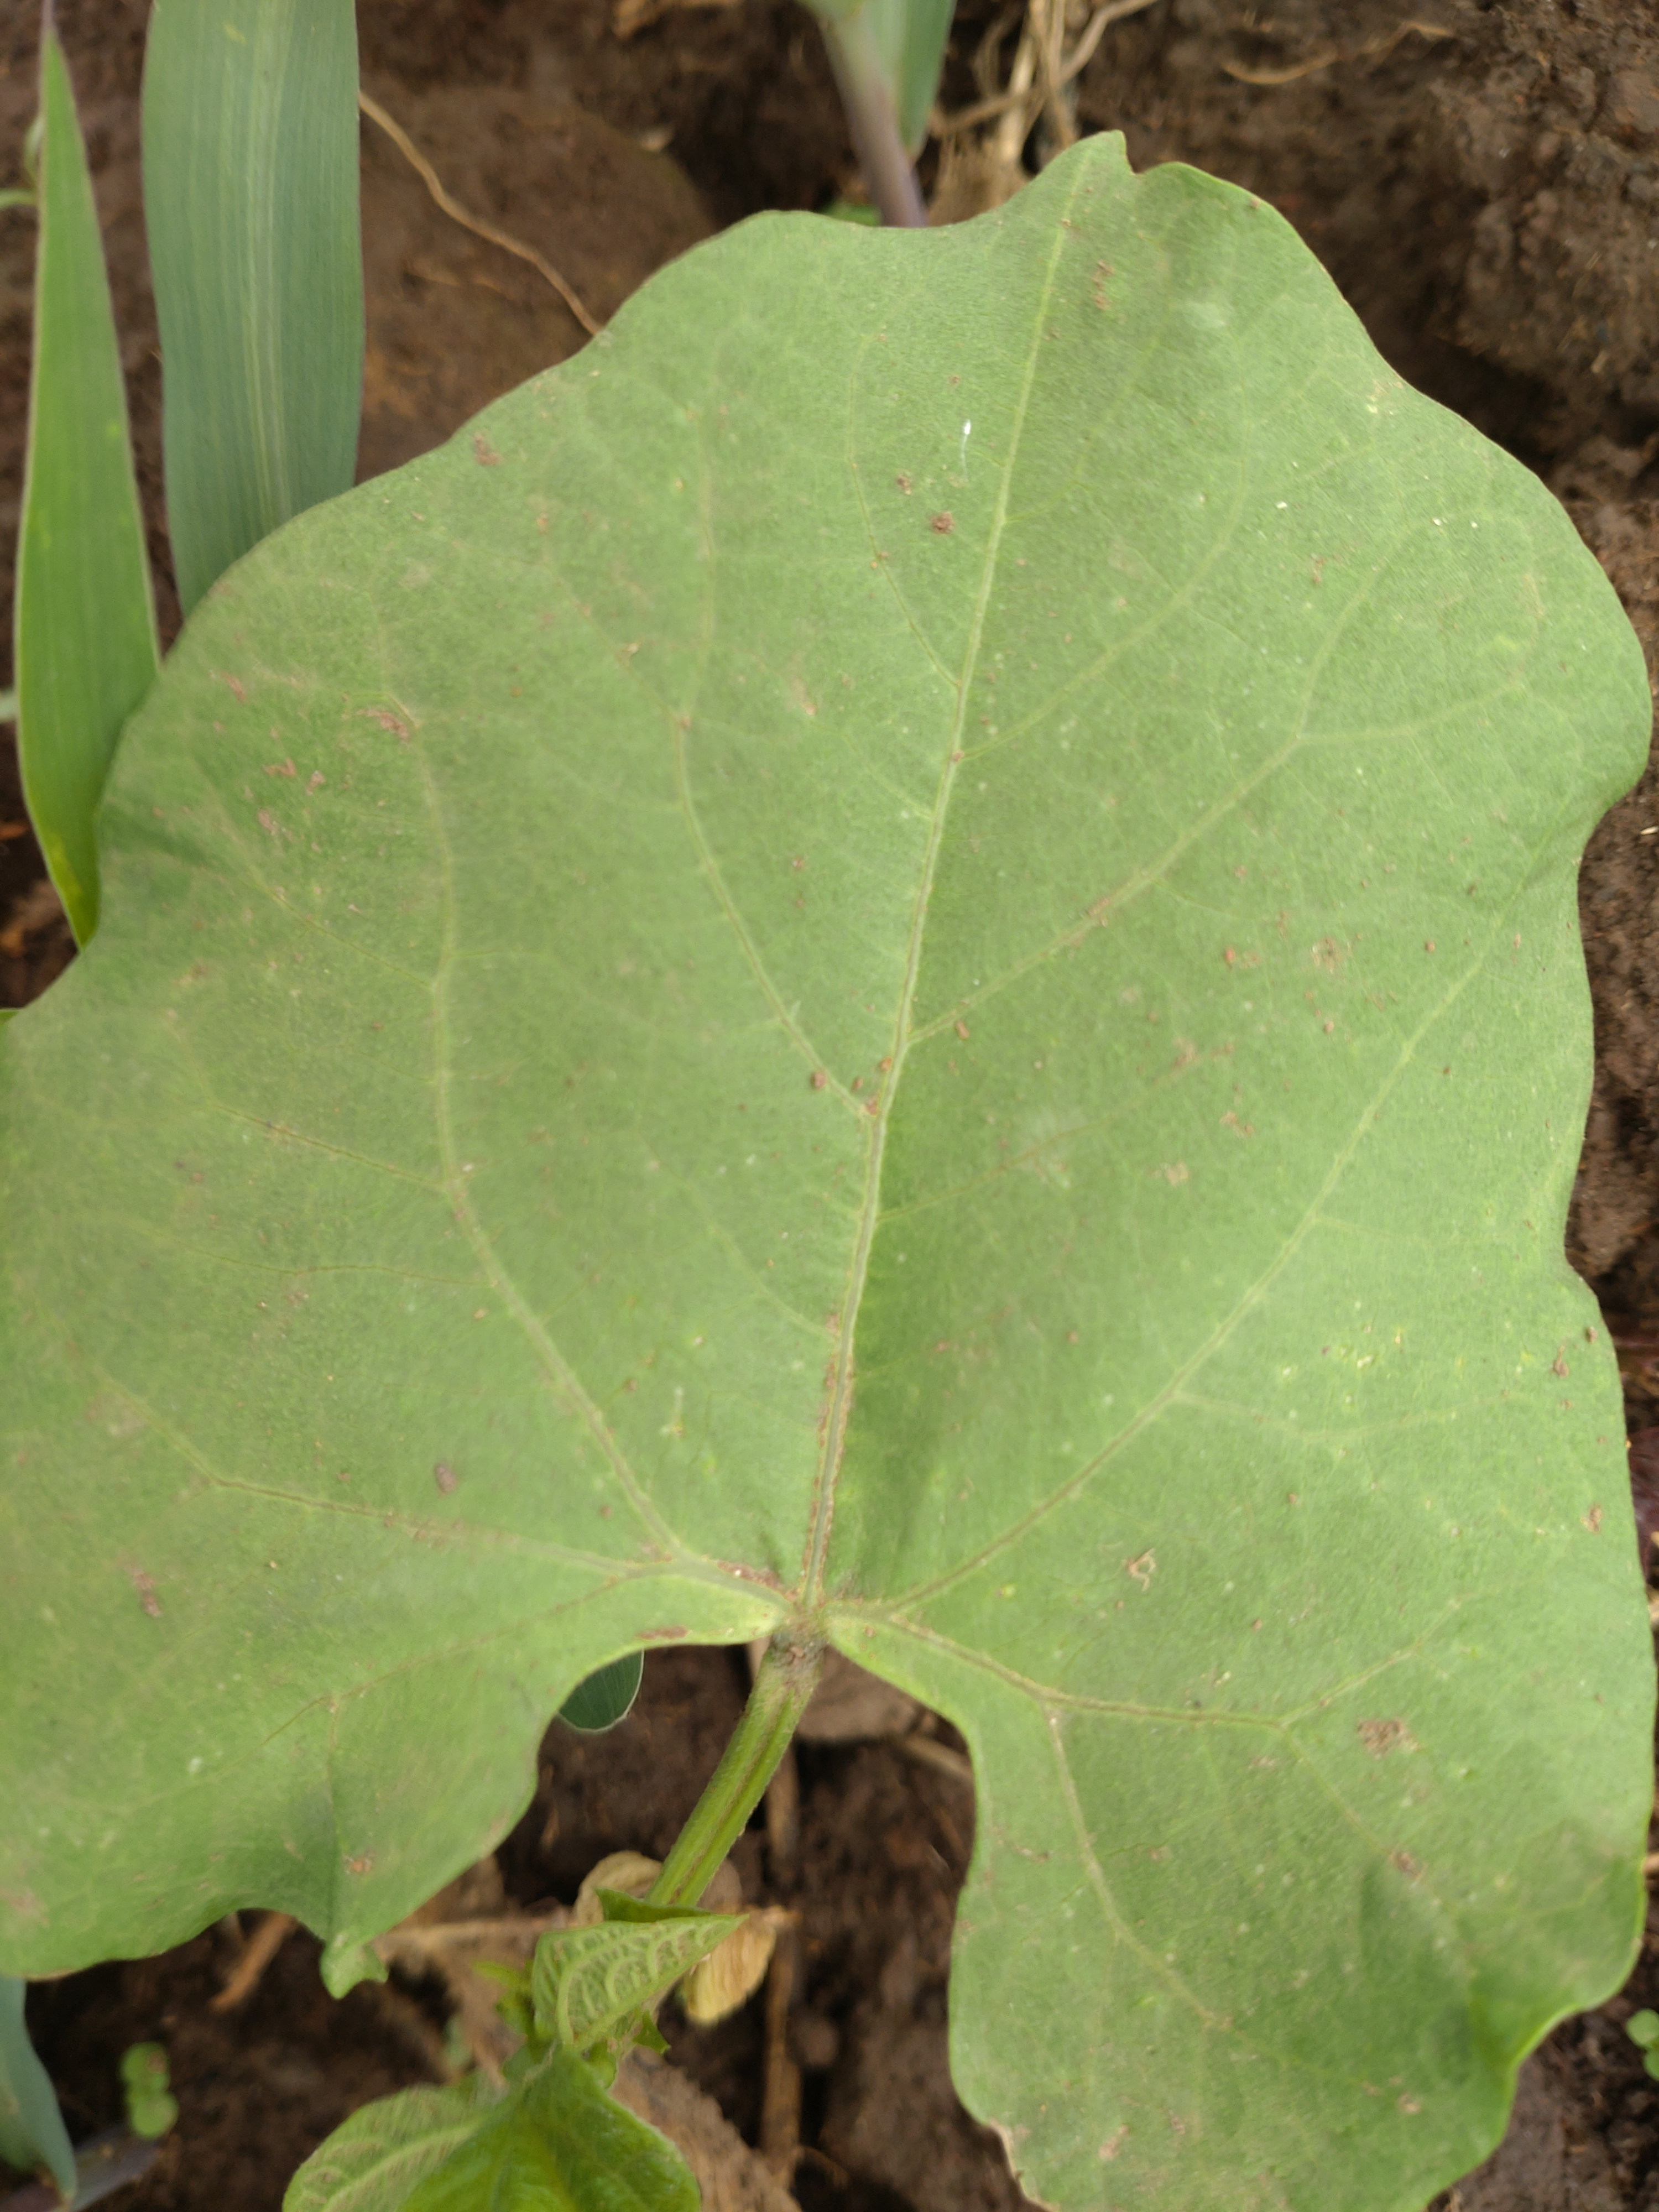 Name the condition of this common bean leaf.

healthy
